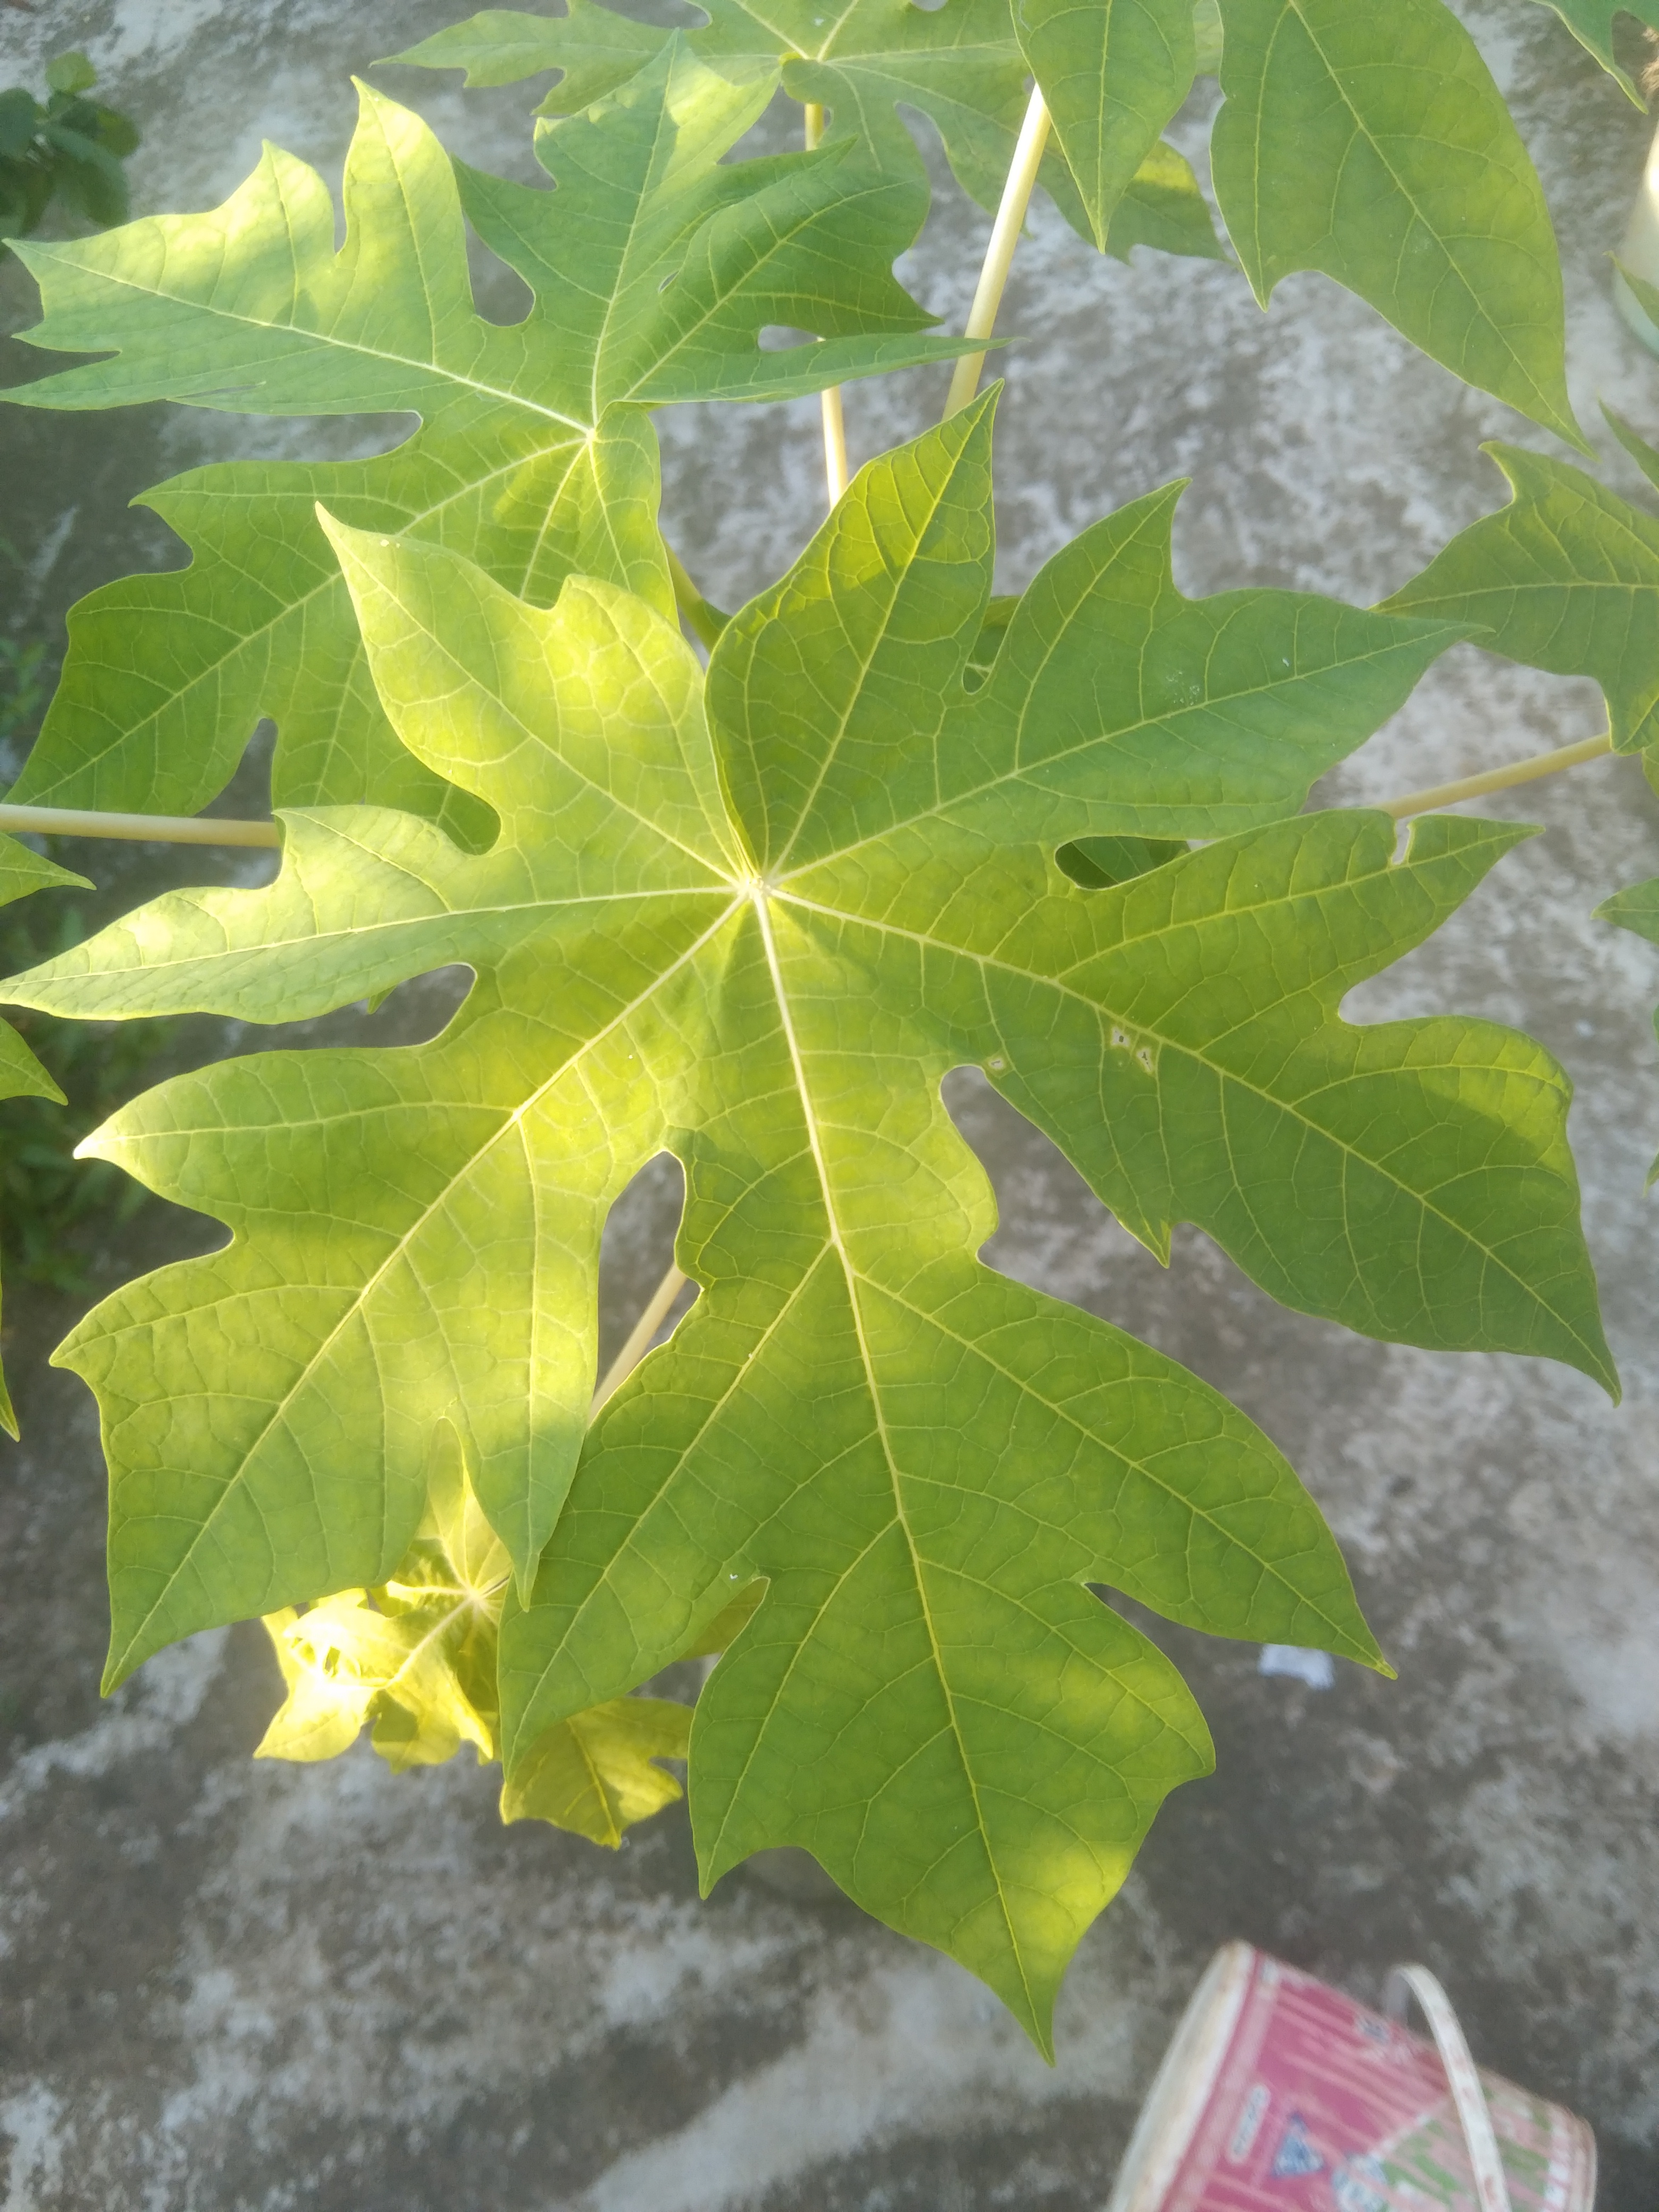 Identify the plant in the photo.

papaya
